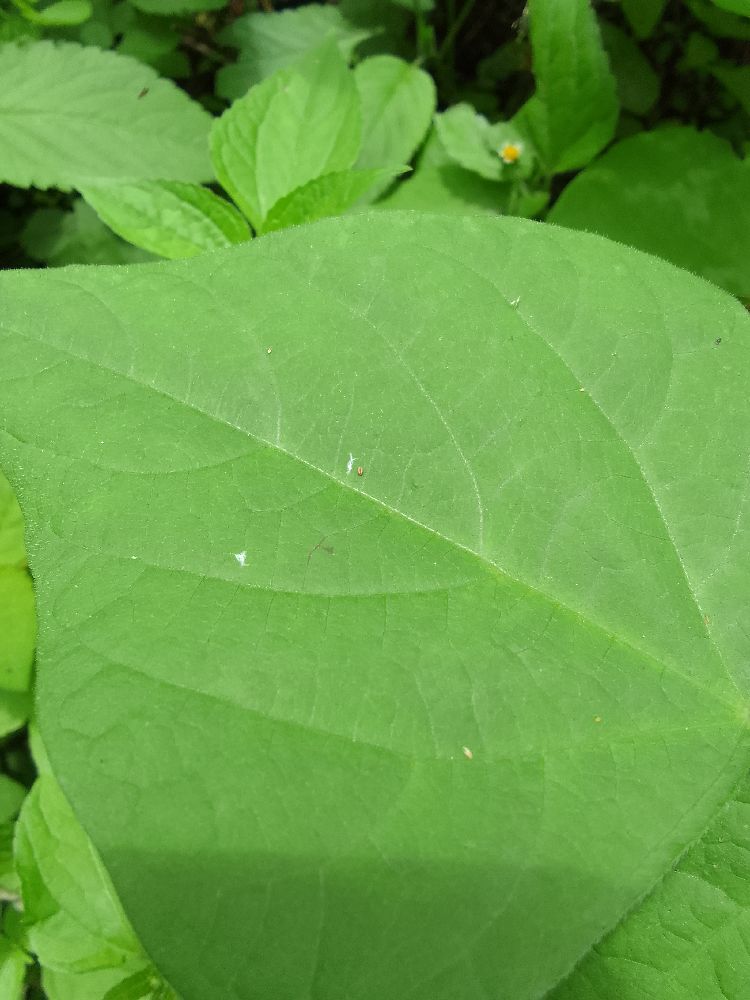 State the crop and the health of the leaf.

common bean, healthy
